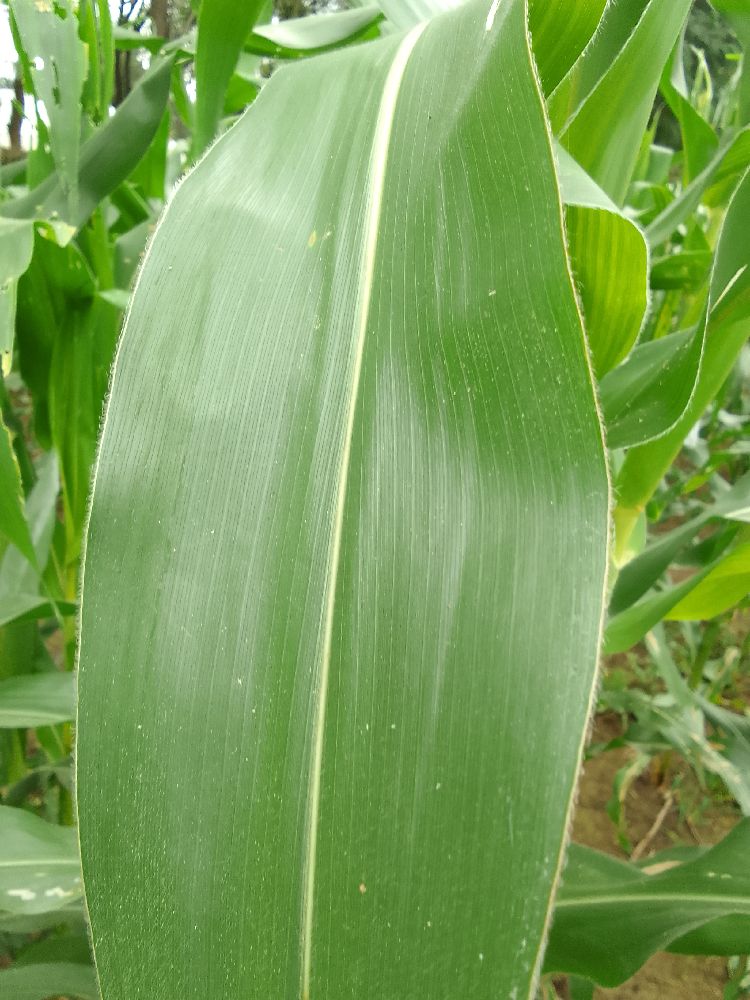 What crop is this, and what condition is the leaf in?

maize, healthy
